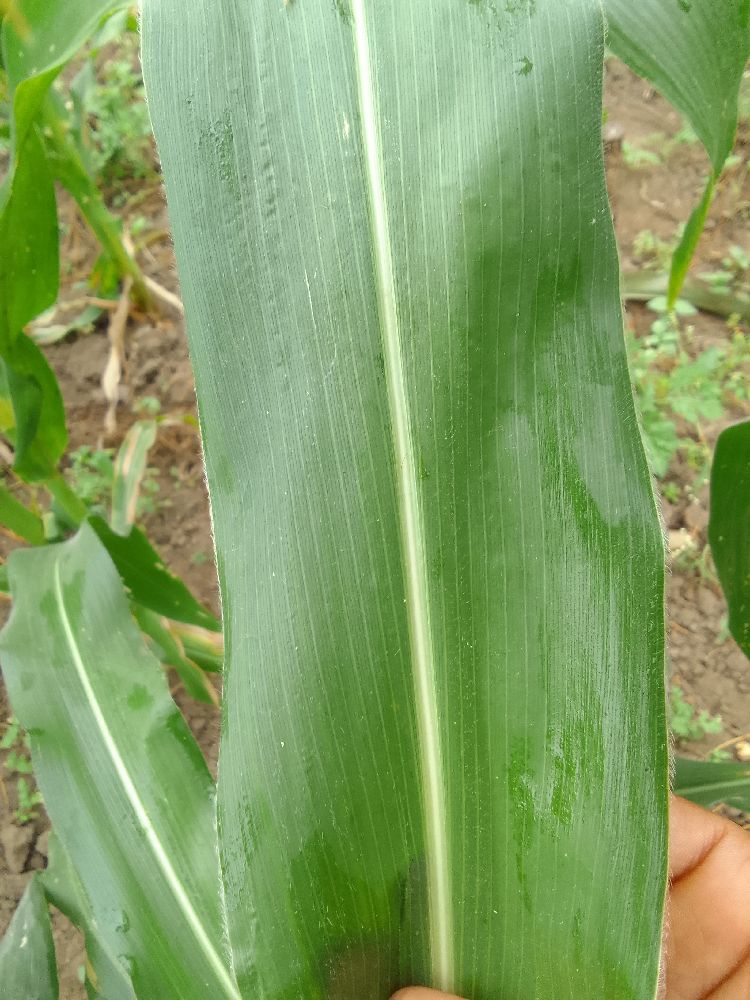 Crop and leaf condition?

maize, healthy
